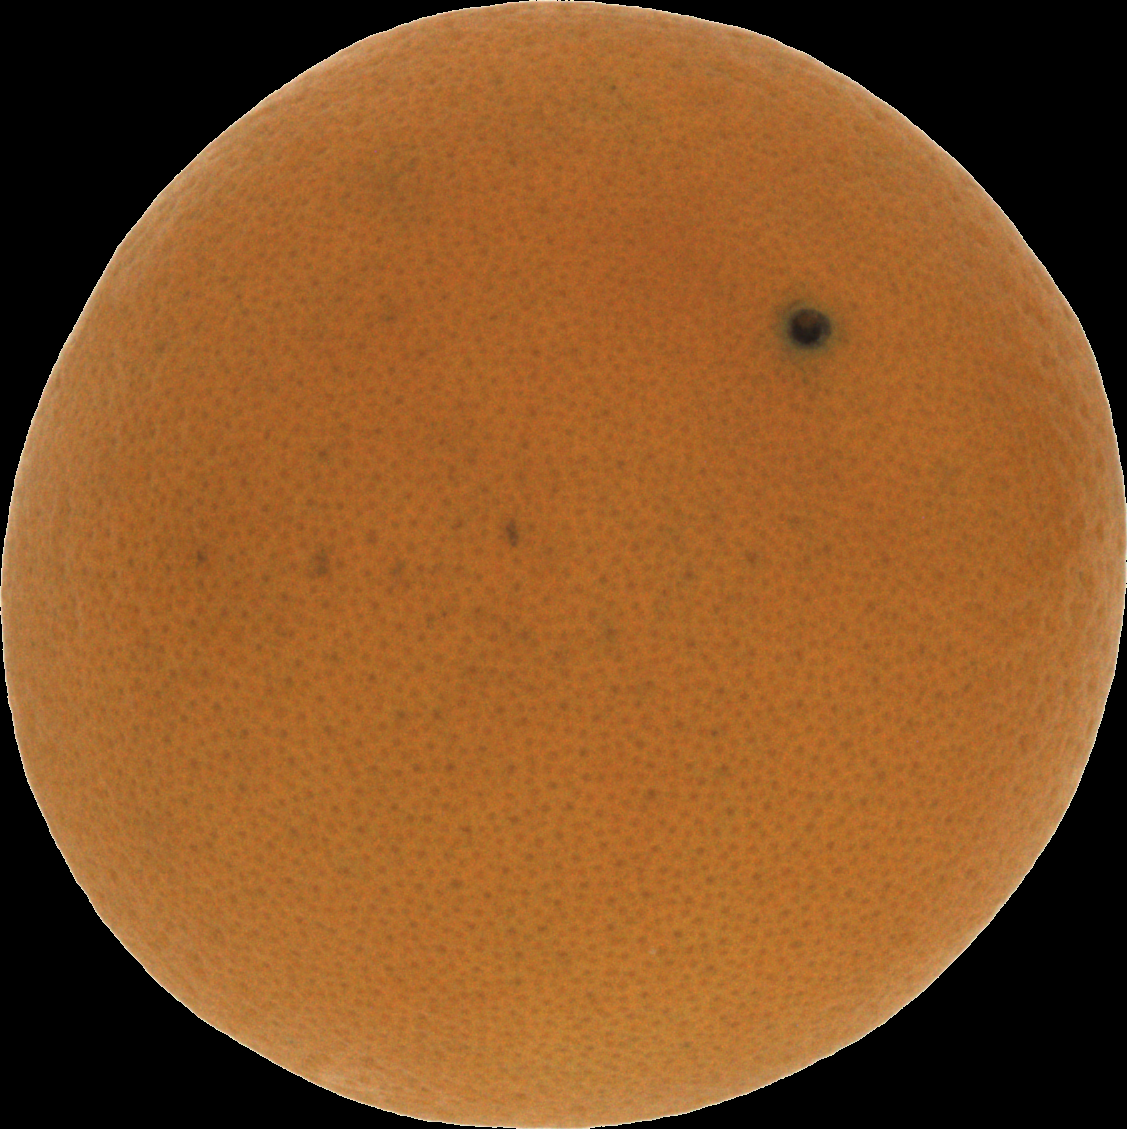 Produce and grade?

orange, good
